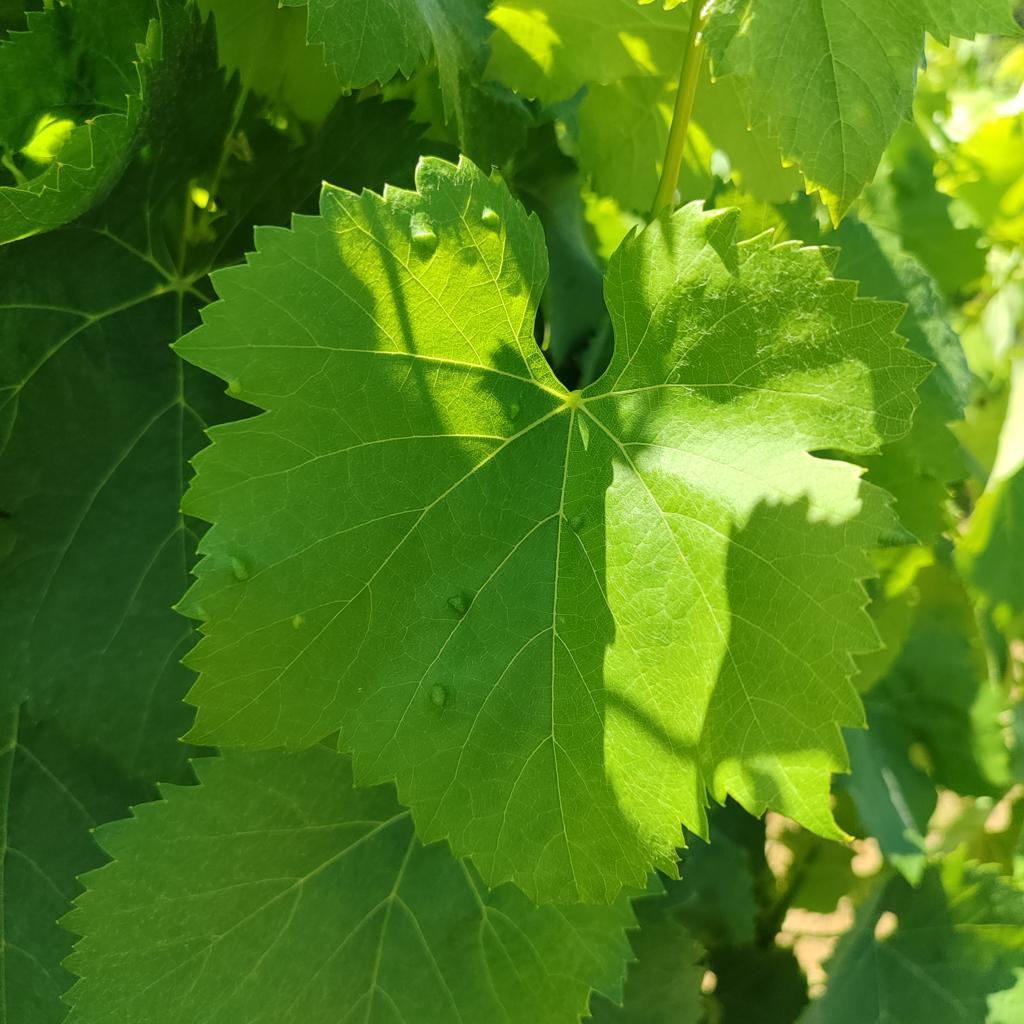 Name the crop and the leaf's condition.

grapevine, erineum mite
